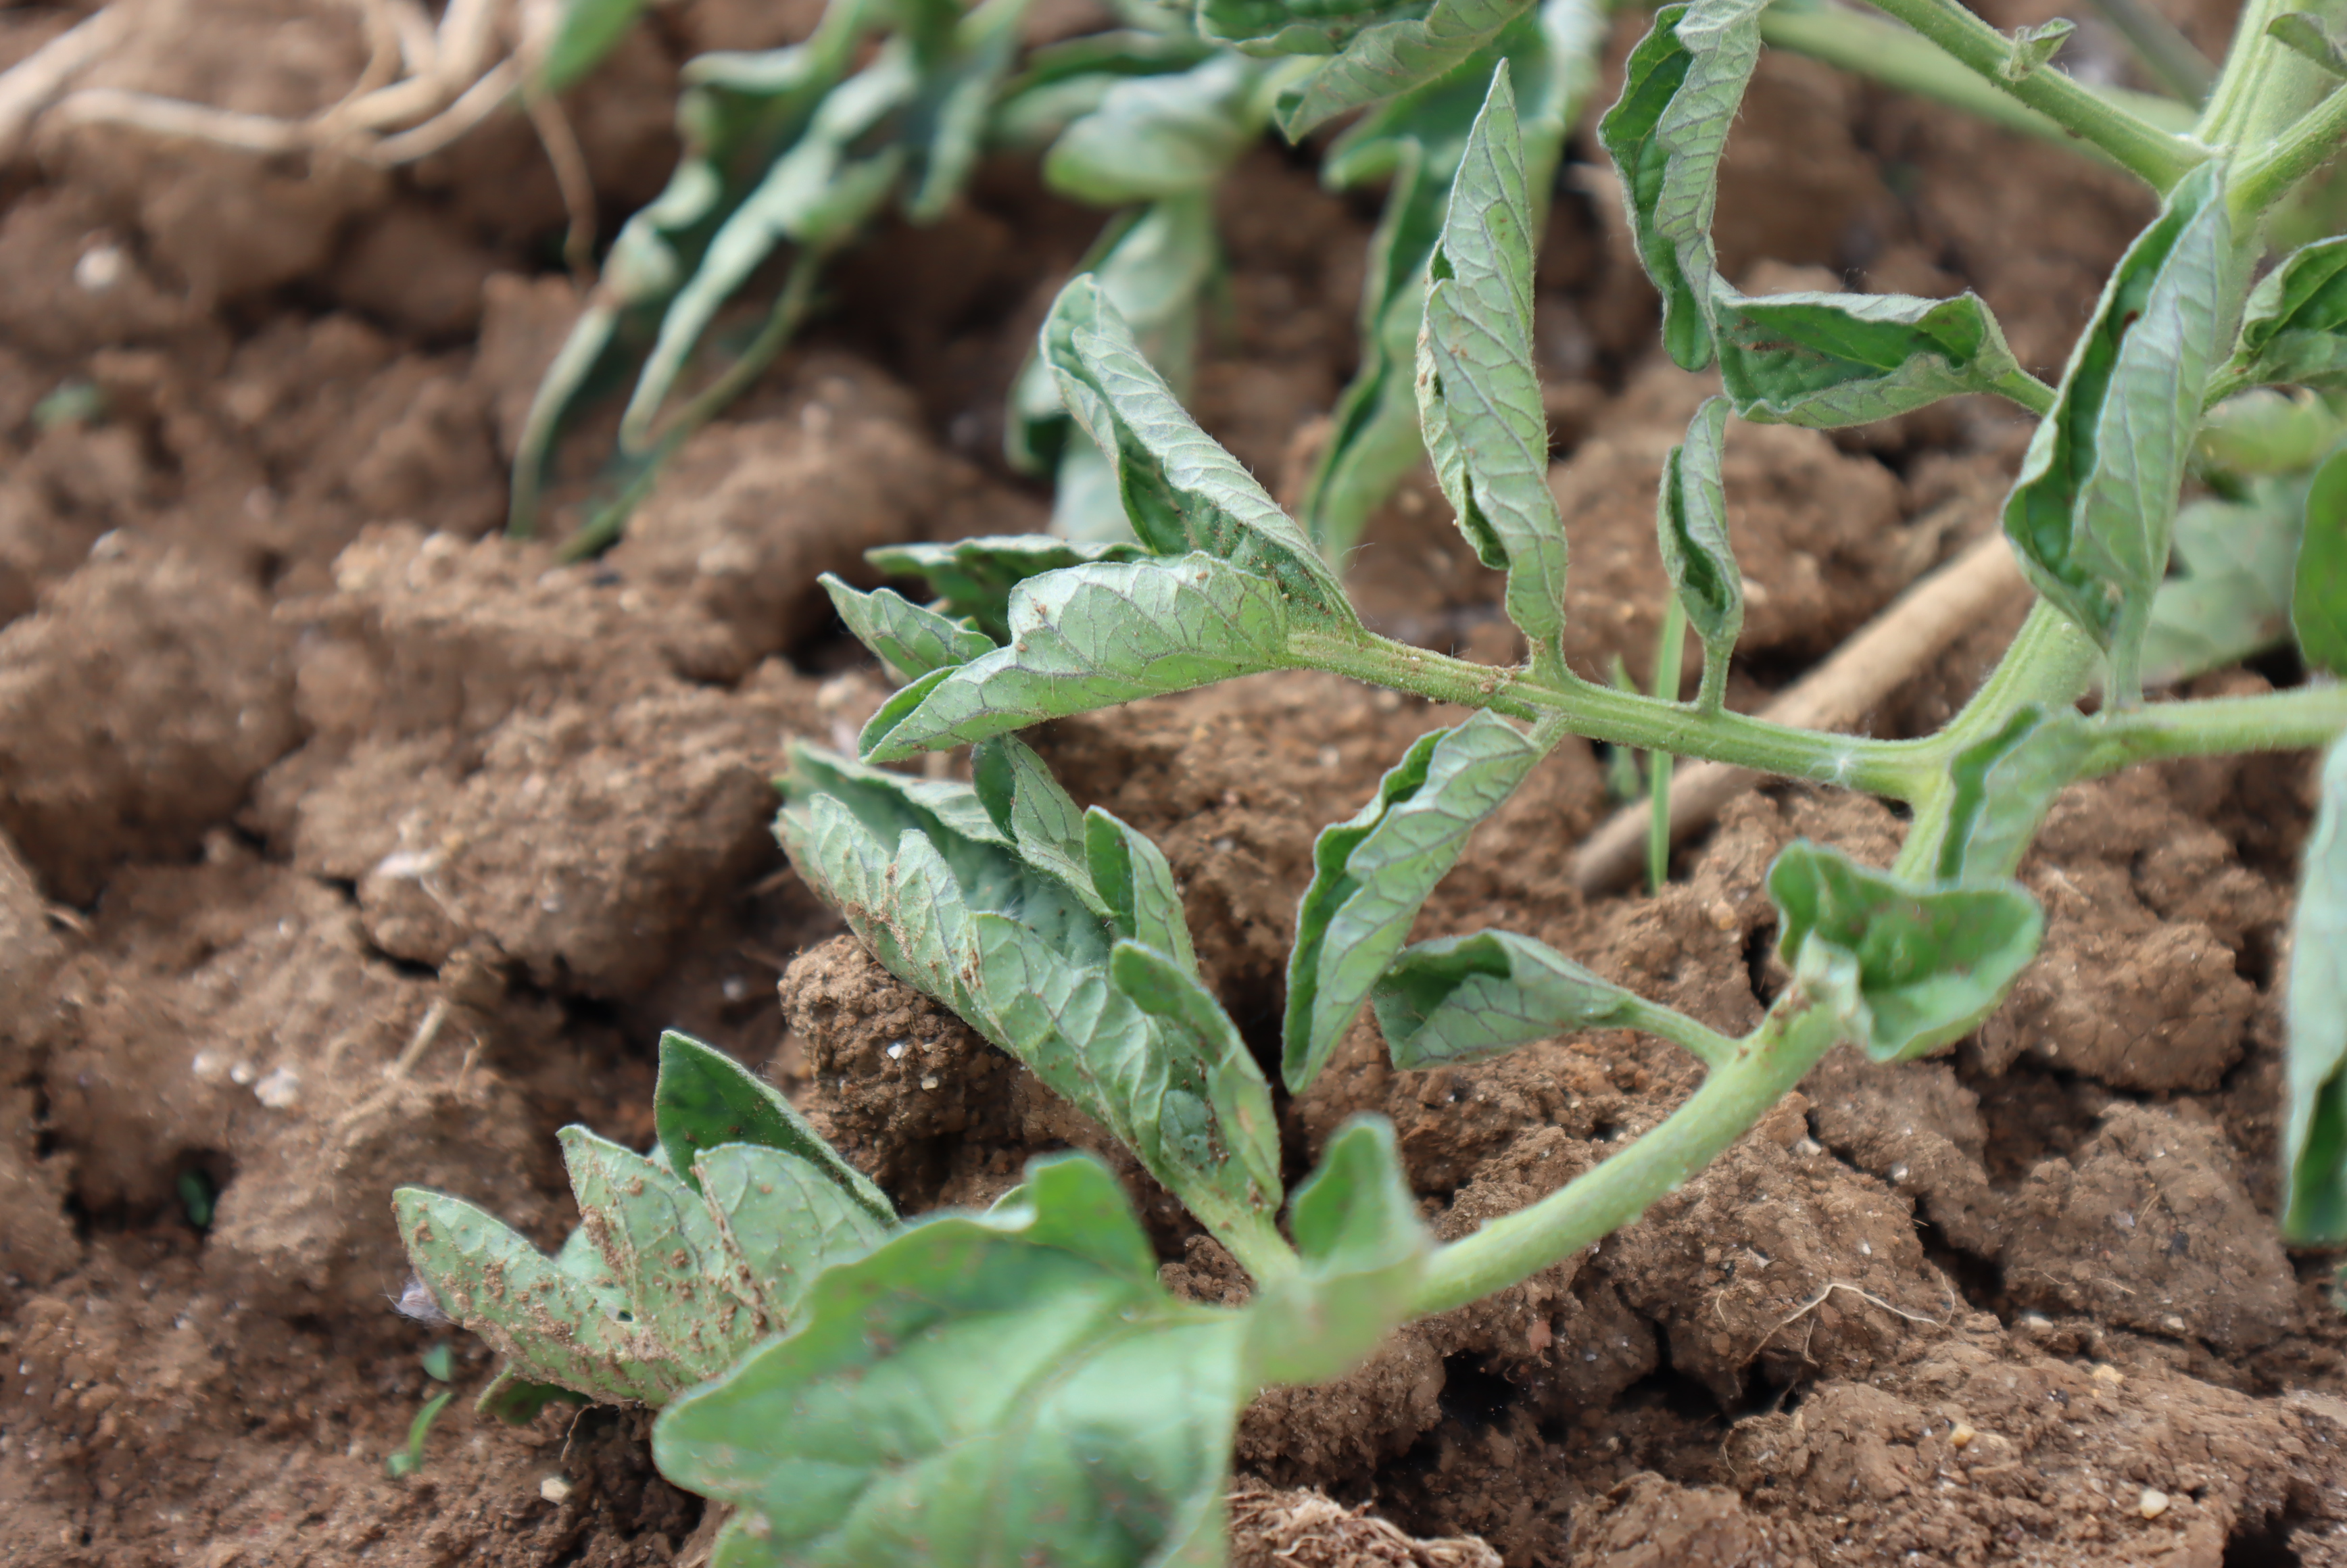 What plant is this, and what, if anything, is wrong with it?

tomato, water stress
